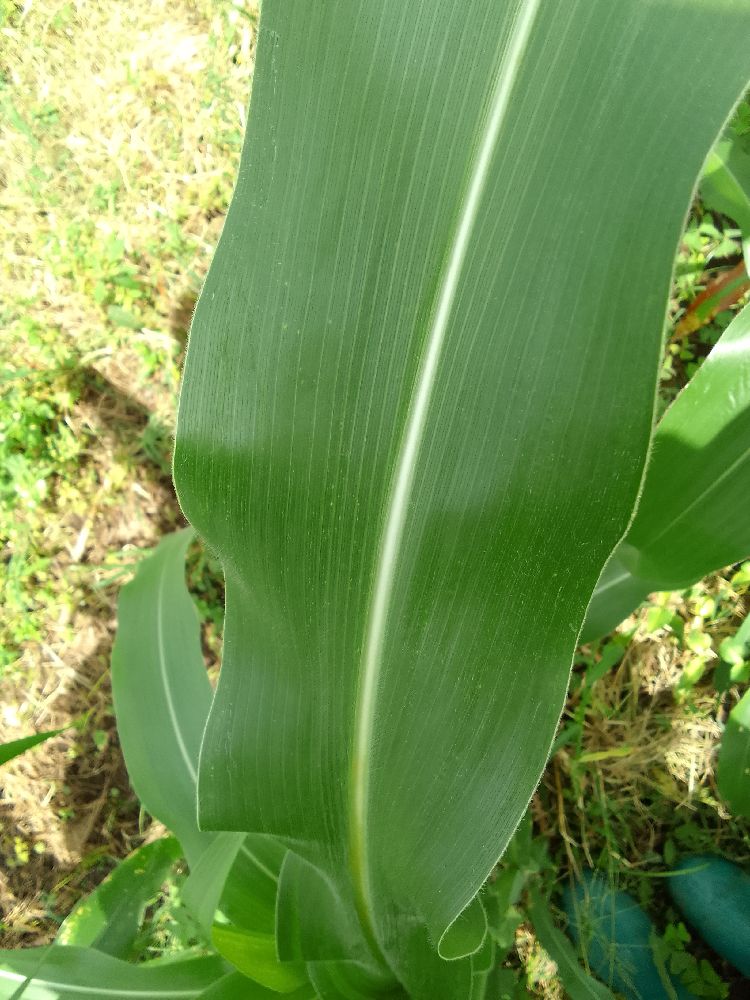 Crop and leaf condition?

maize, healthy
